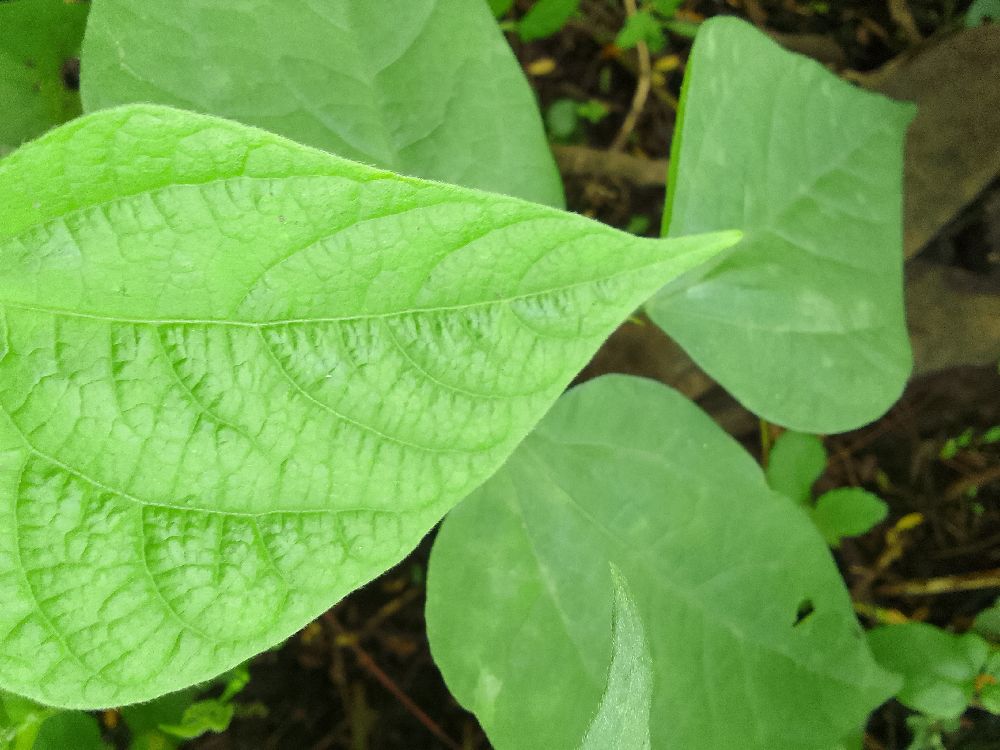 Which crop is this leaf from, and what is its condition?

common bean, healthy
